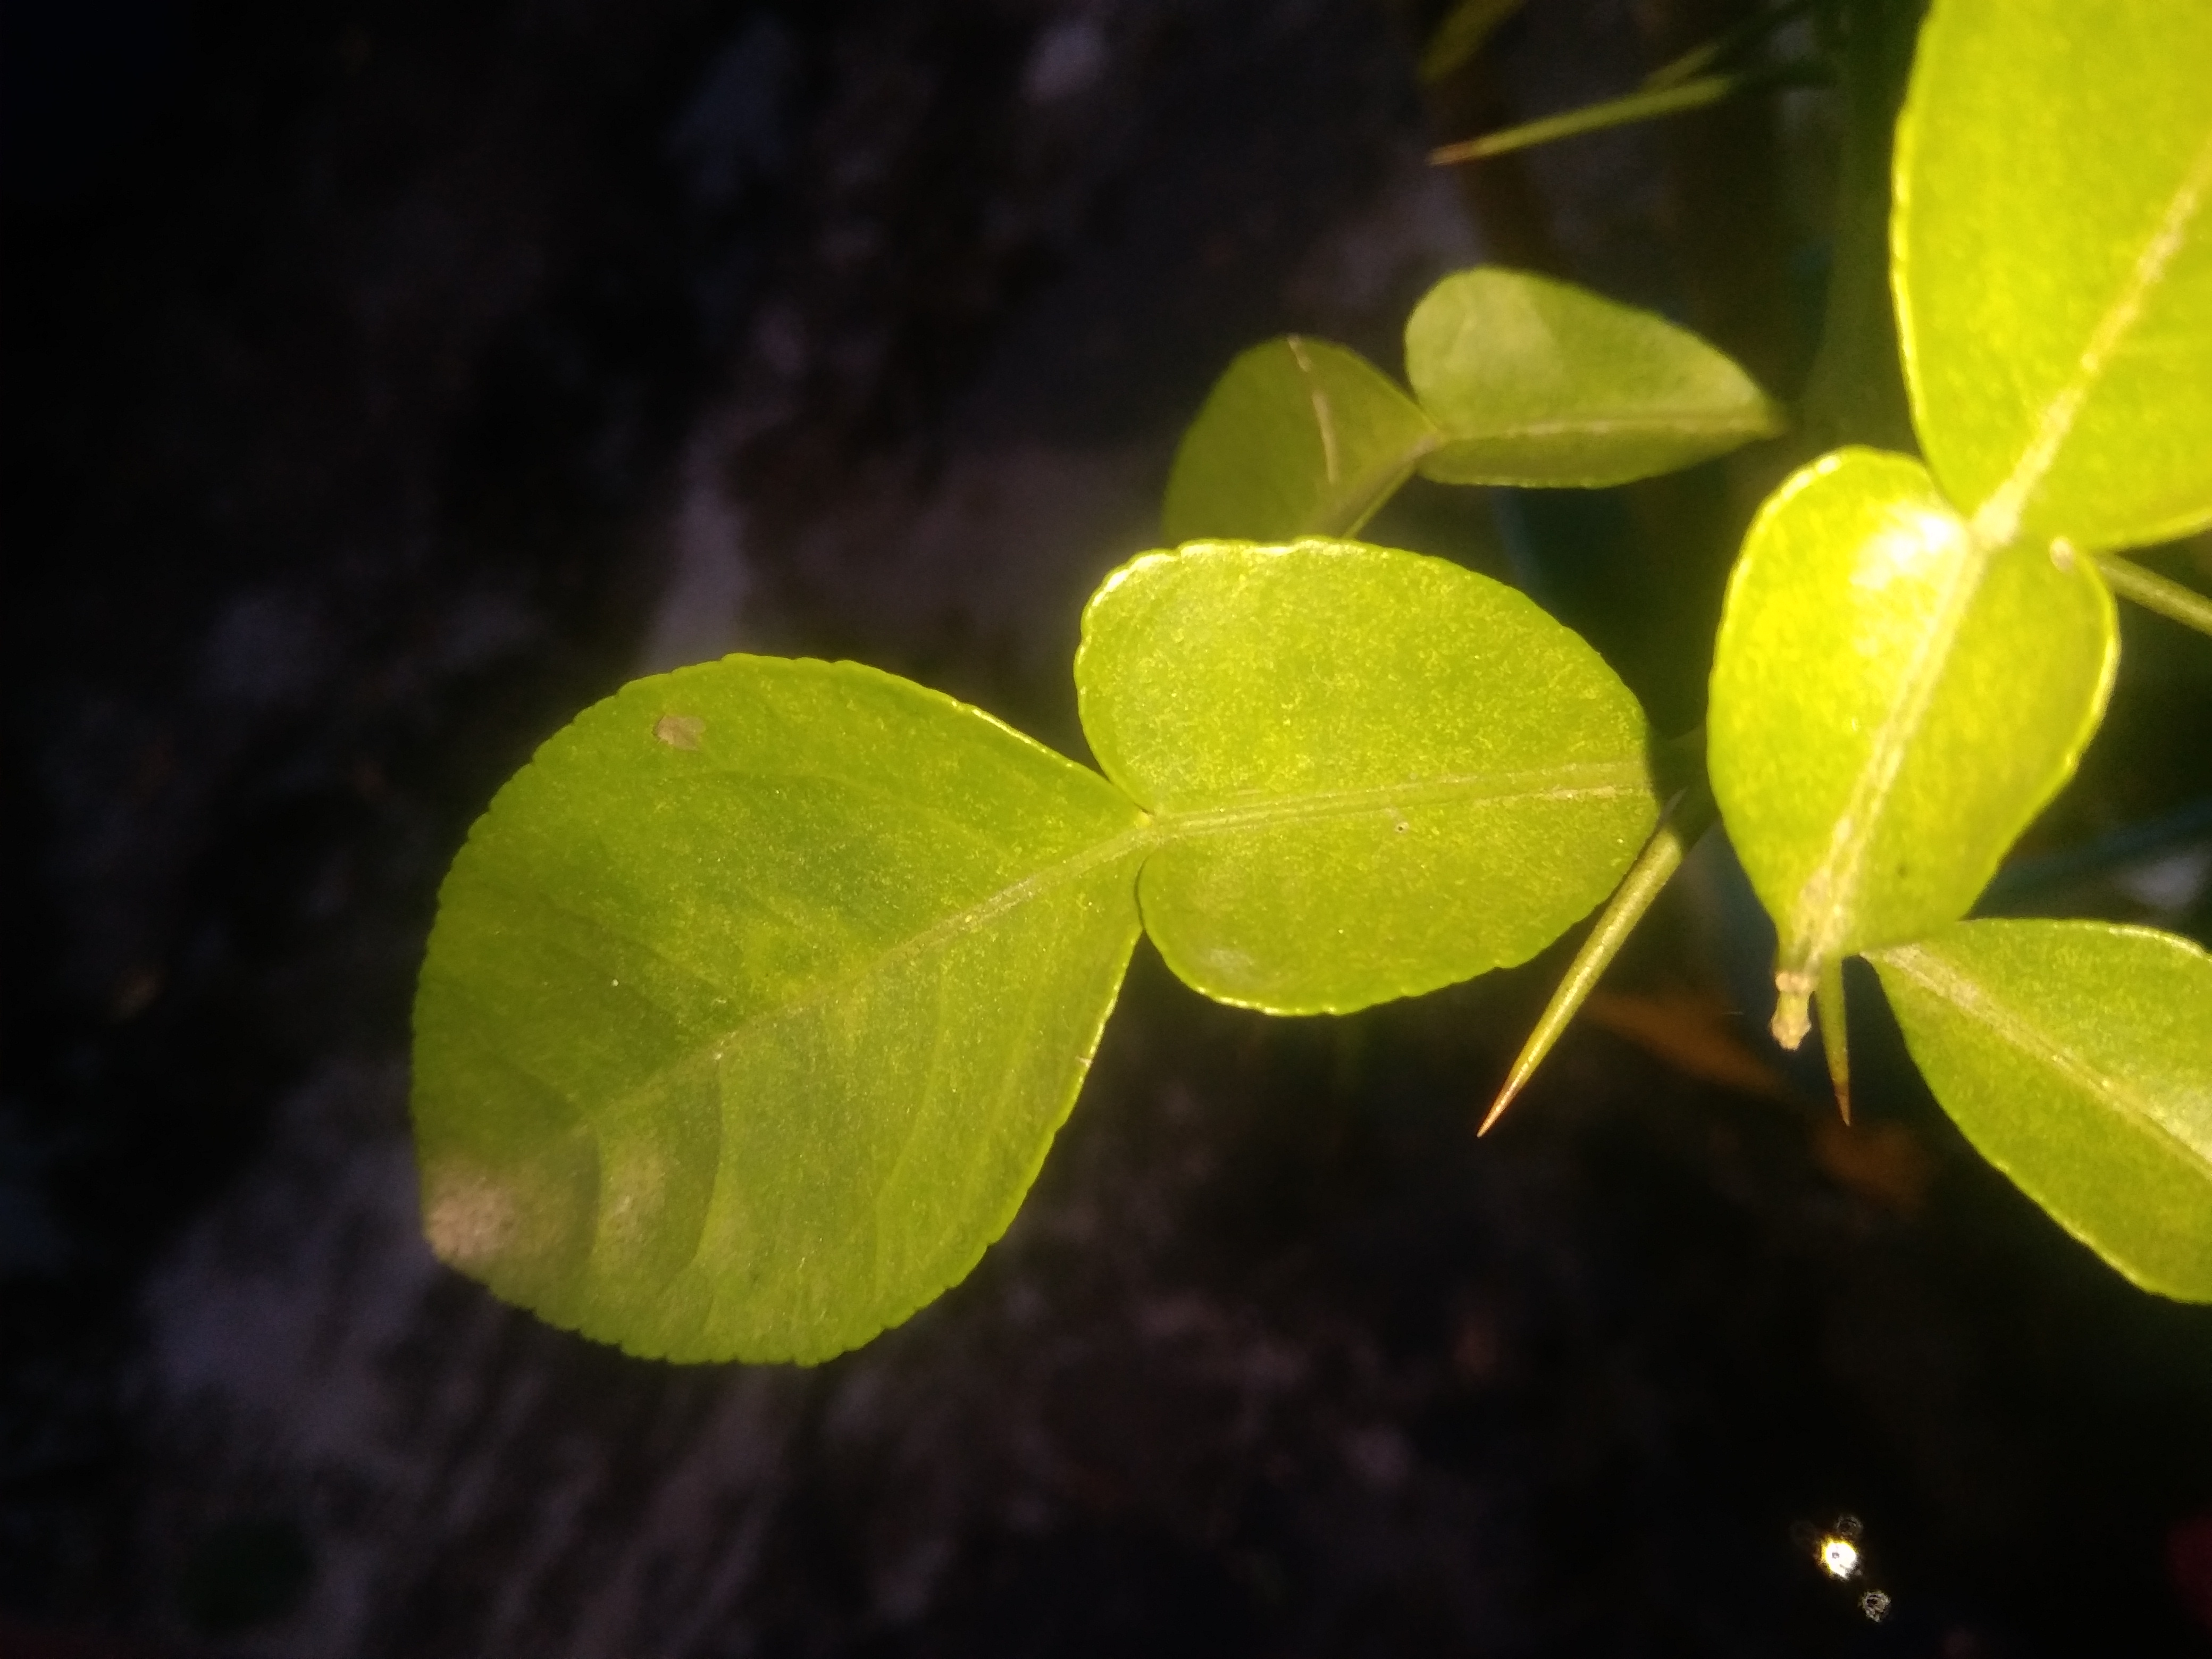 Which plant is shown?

lemon
